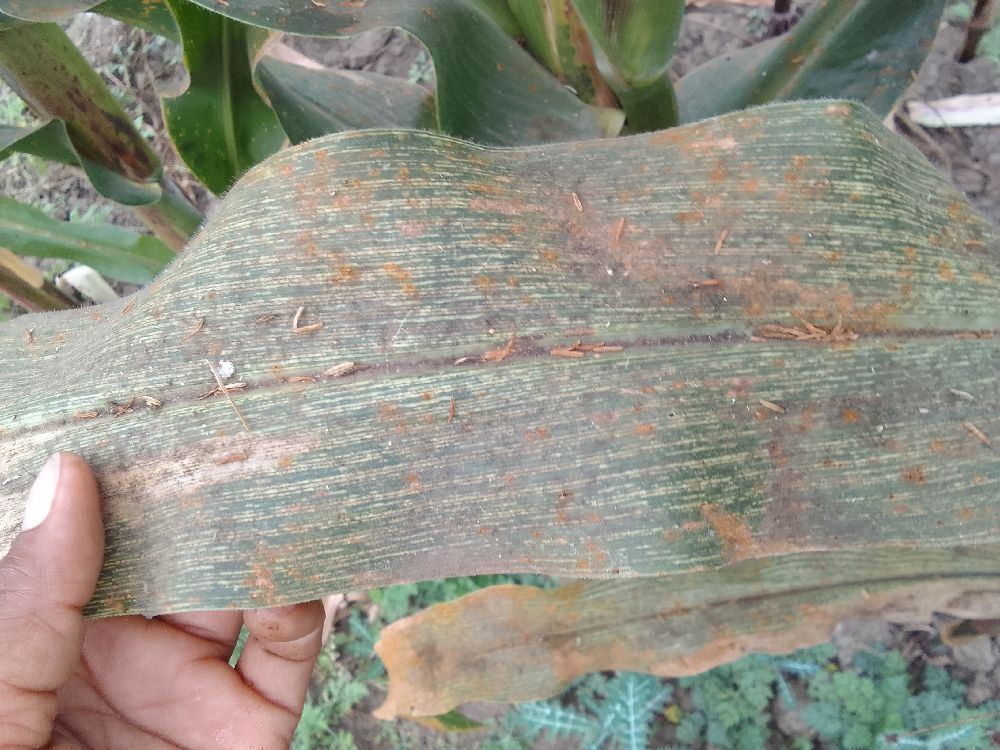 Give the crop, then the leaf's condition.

maize, maize streak virus
